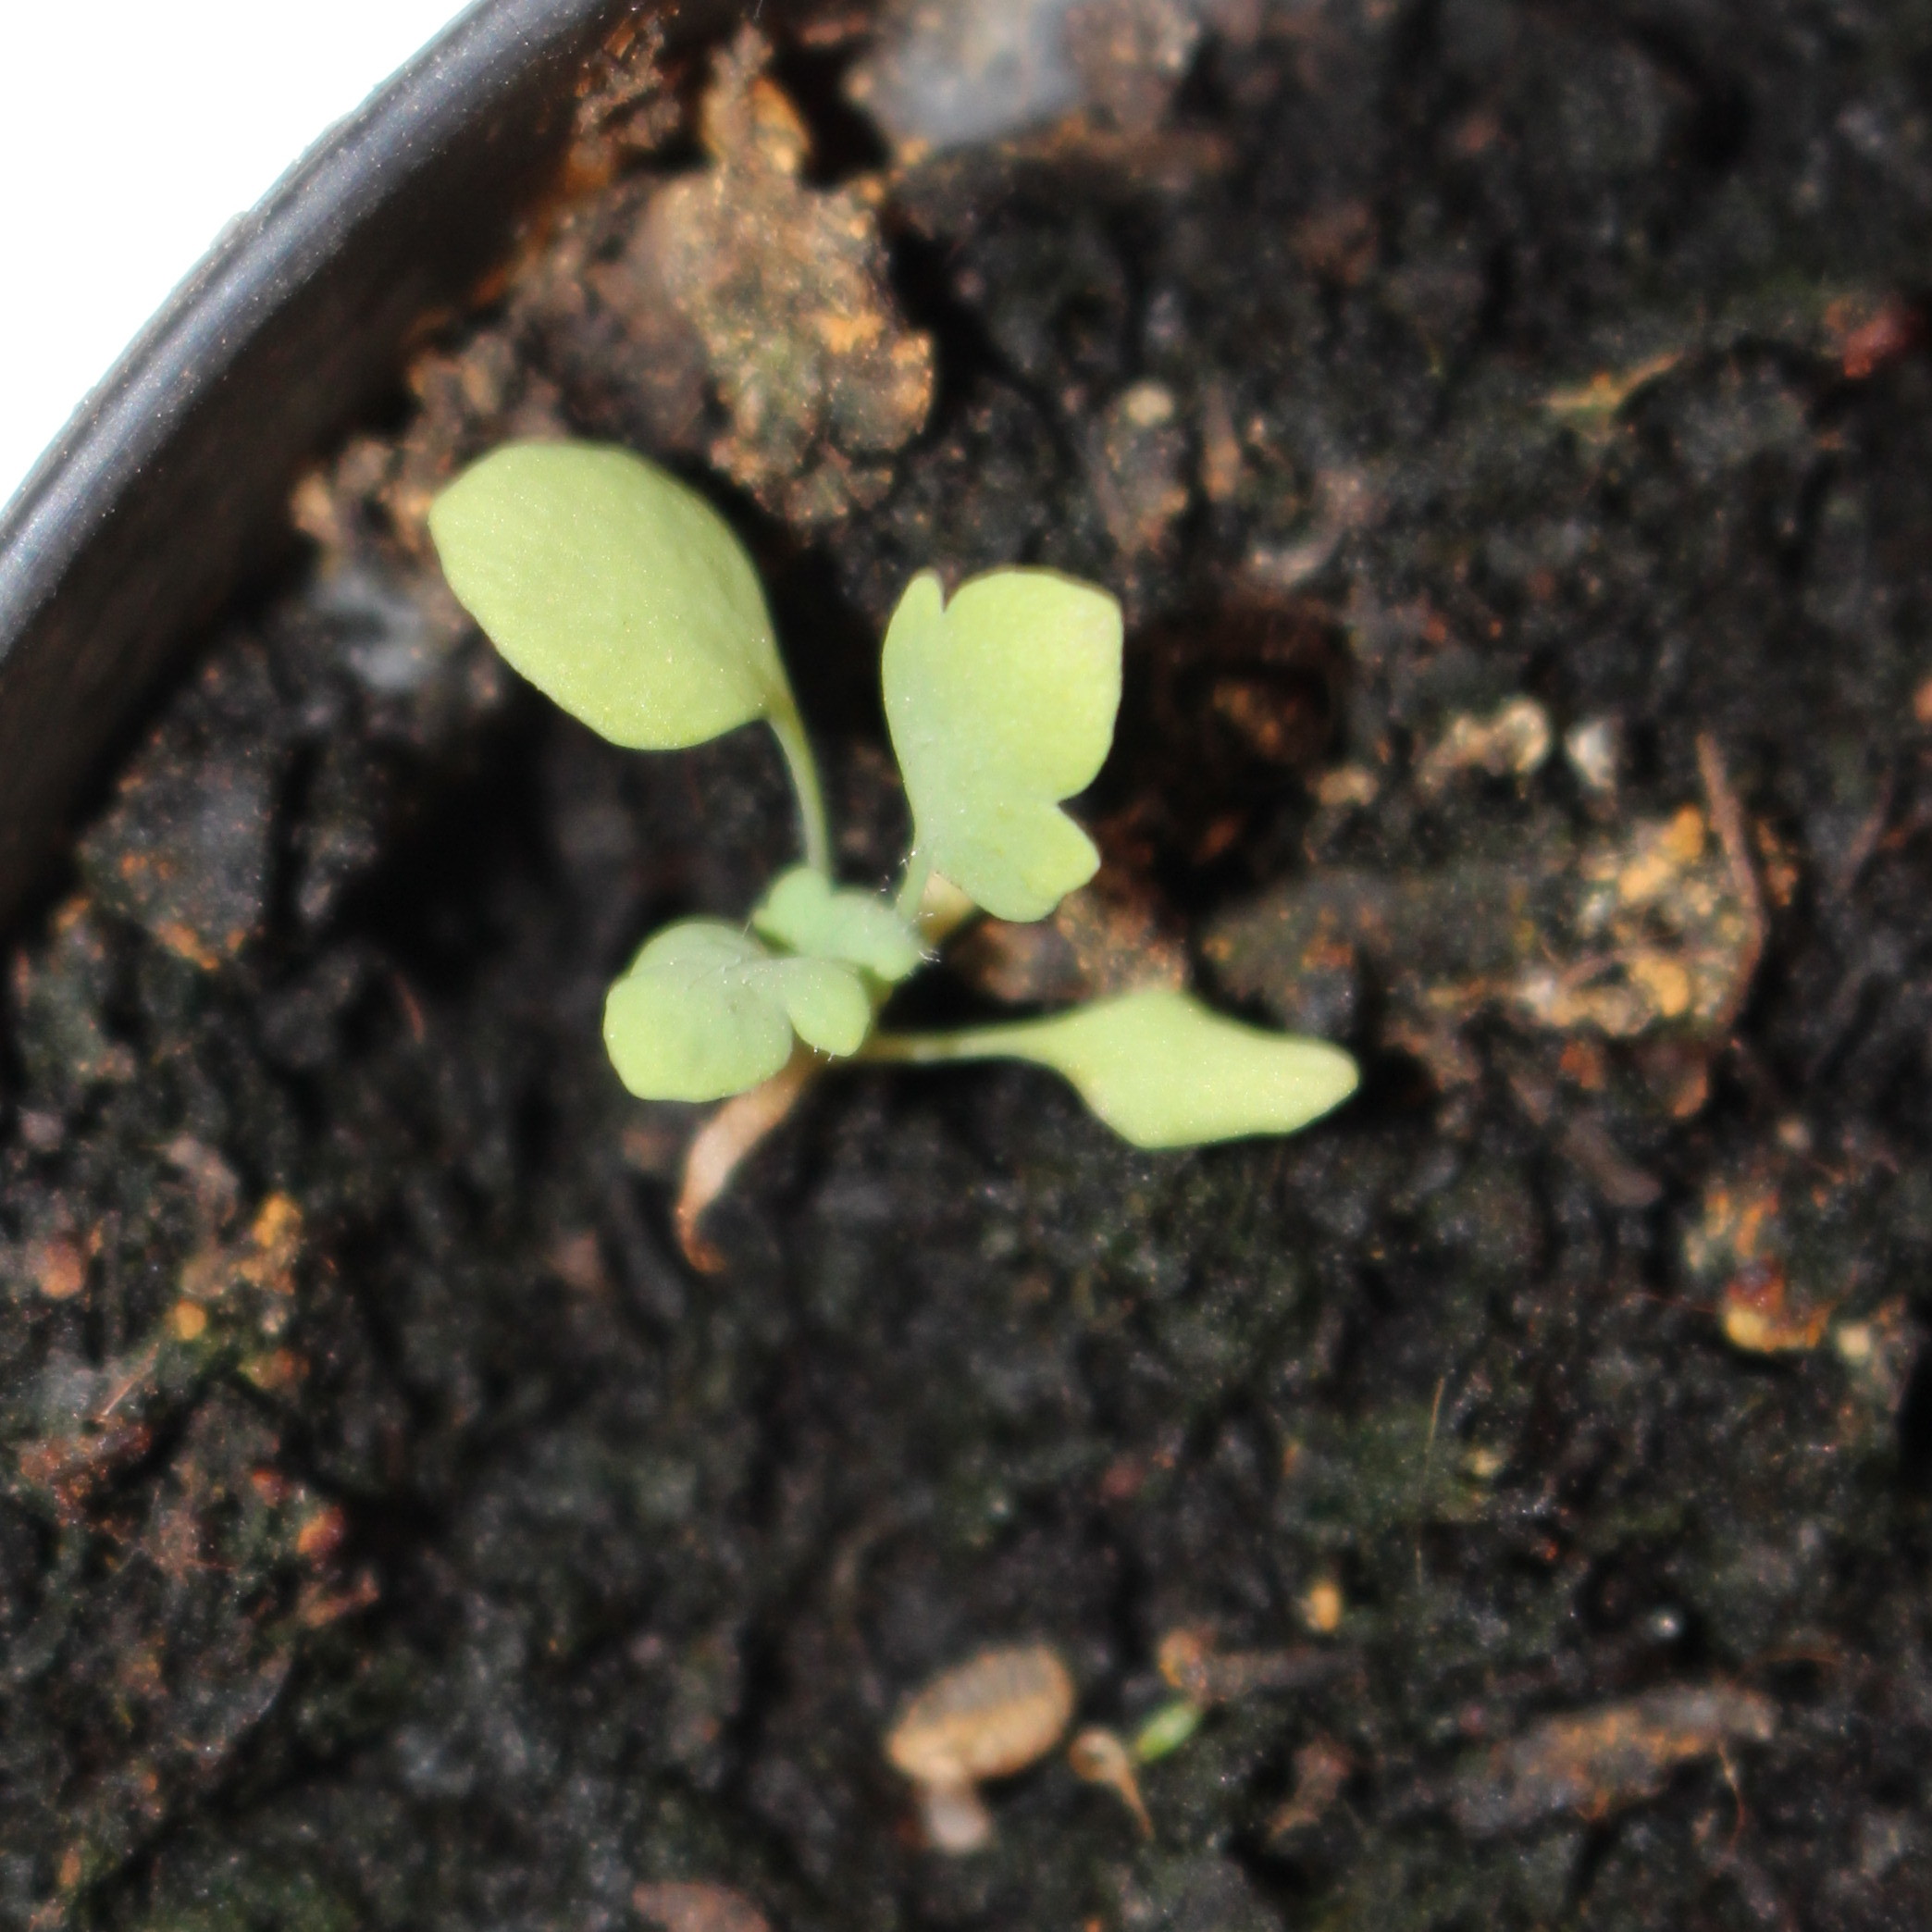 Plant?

Papaver rhoeas
